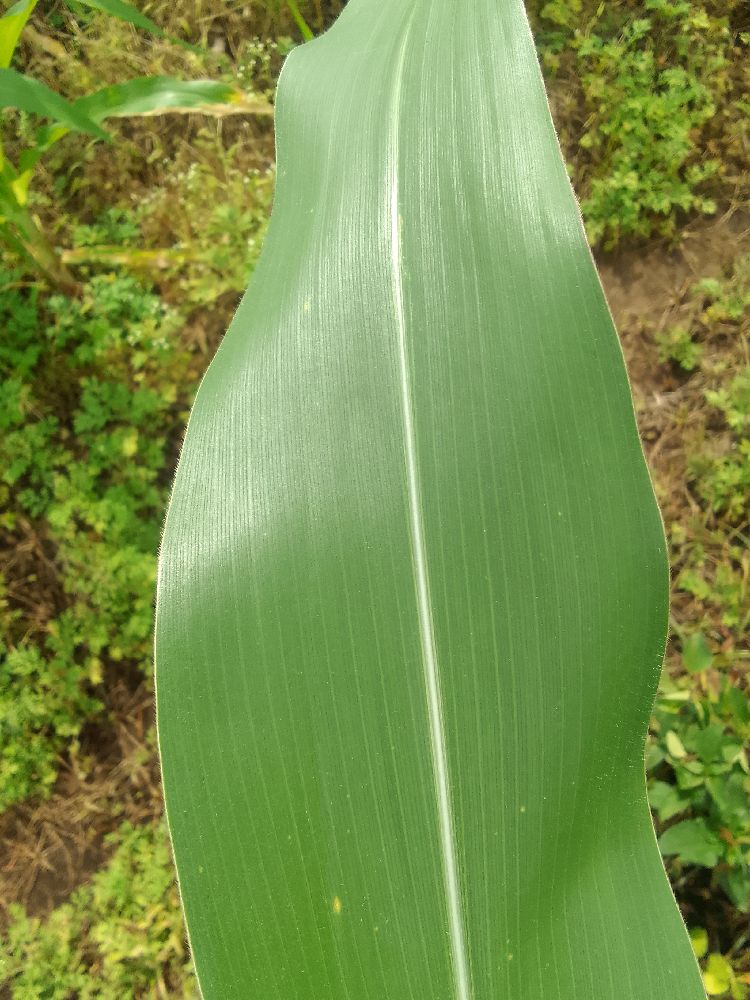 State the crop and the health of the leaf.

maize, healthy
